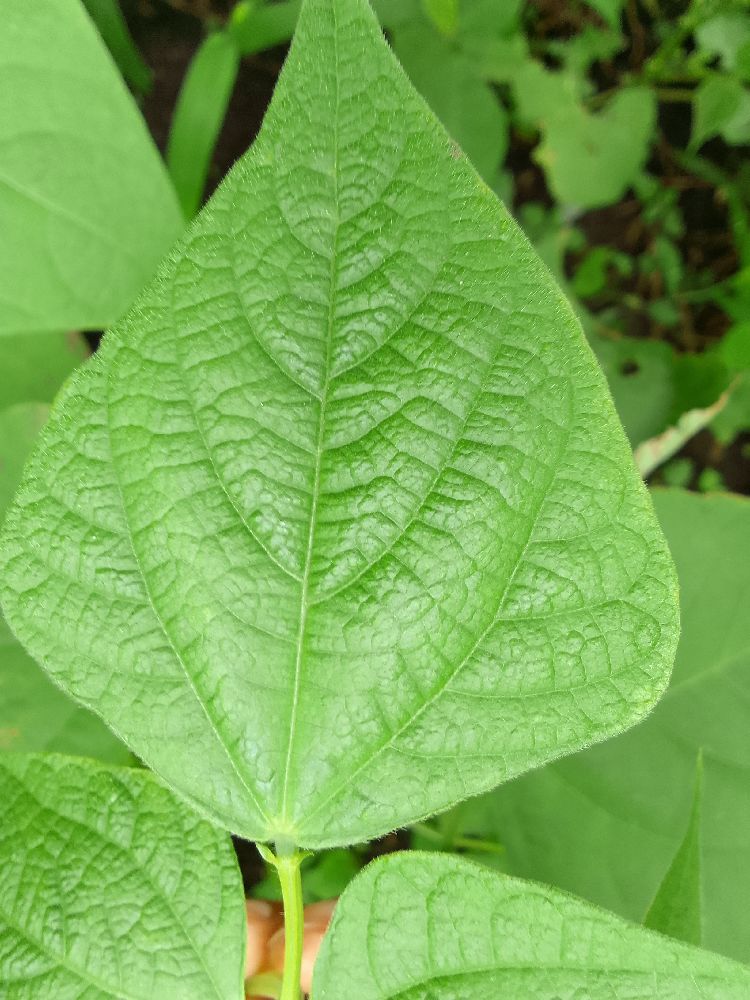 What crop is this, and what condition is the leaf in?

common bean, healthy
